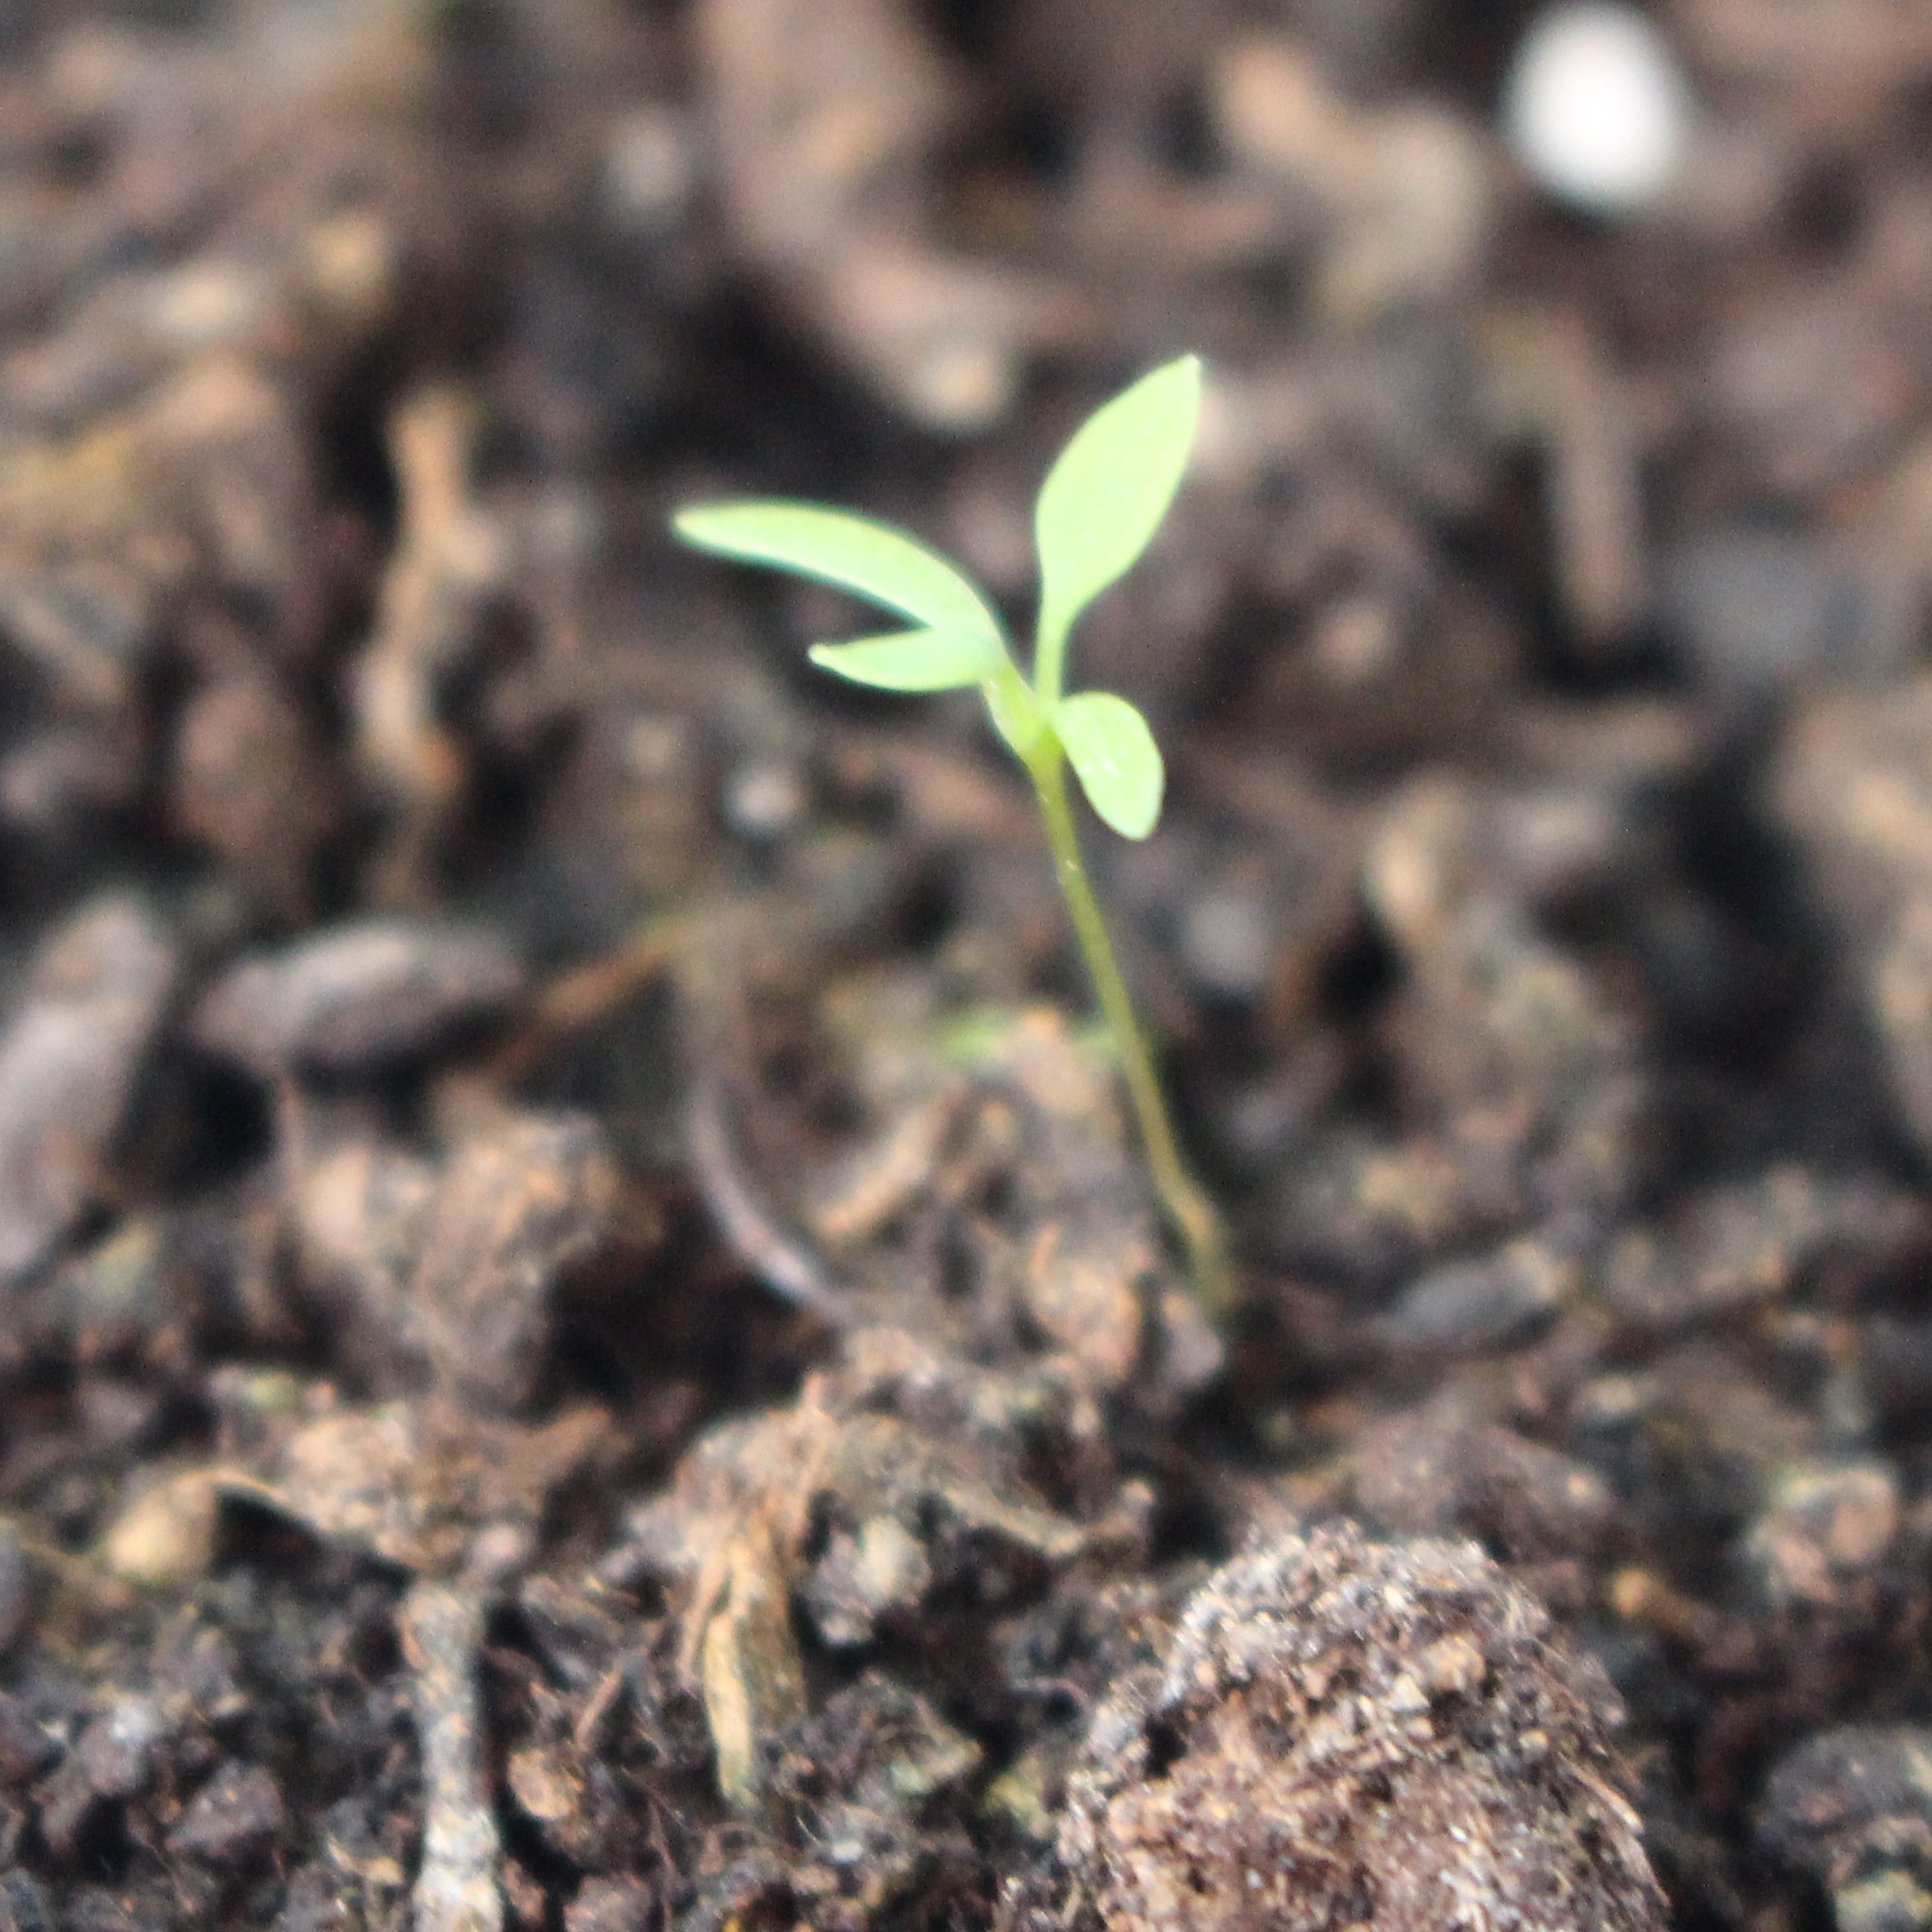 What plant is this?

Papaver rhoeas
